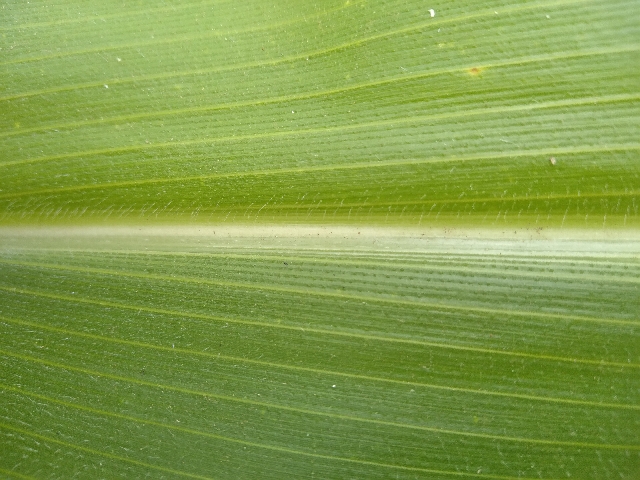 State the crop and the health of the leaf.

maize, healthy
